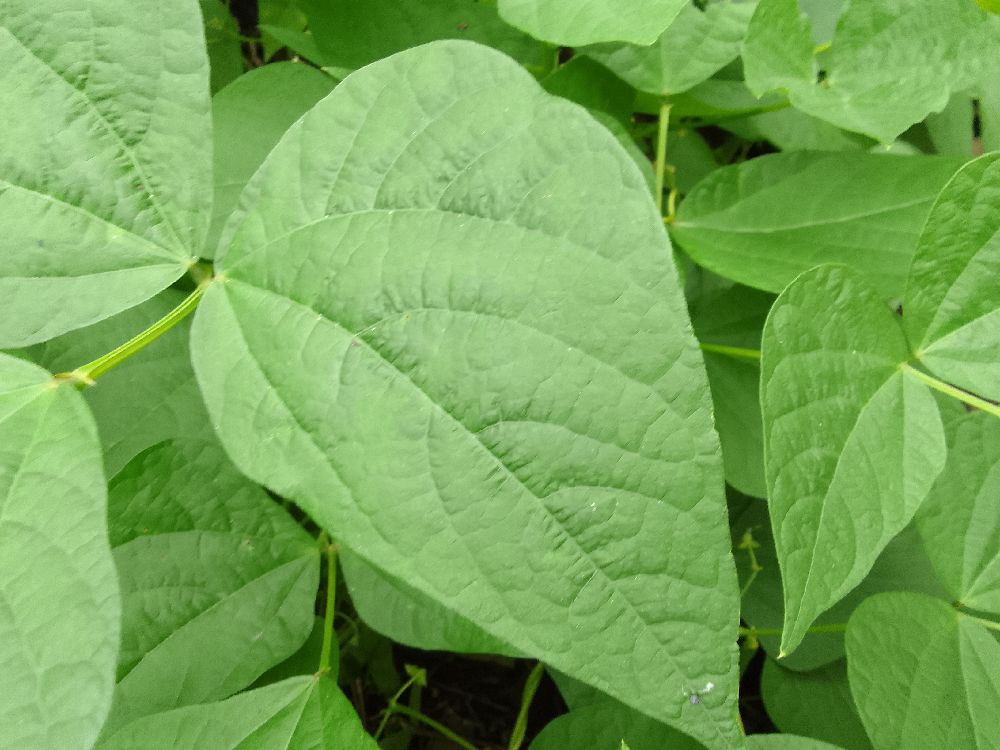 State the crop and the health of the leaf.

common bean, healthy
